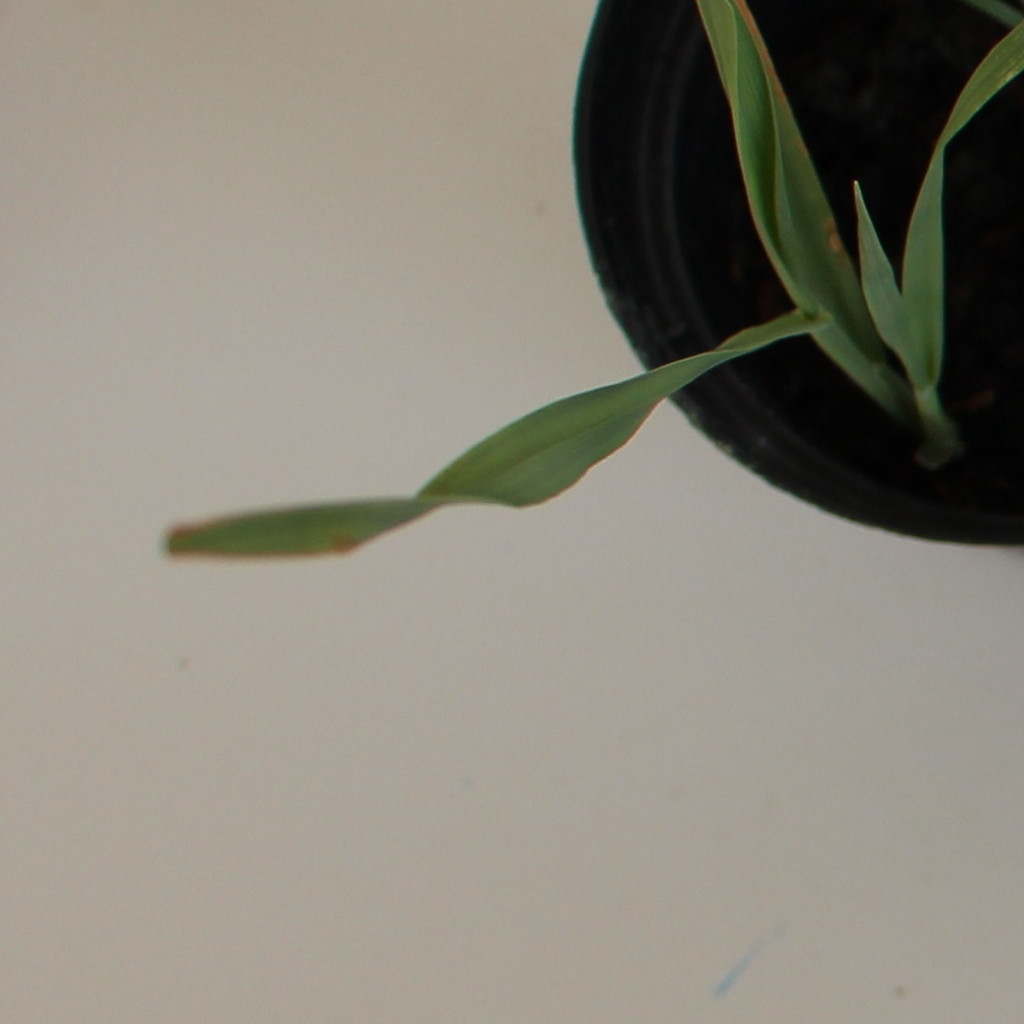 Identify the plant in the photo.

Avena sterilis
